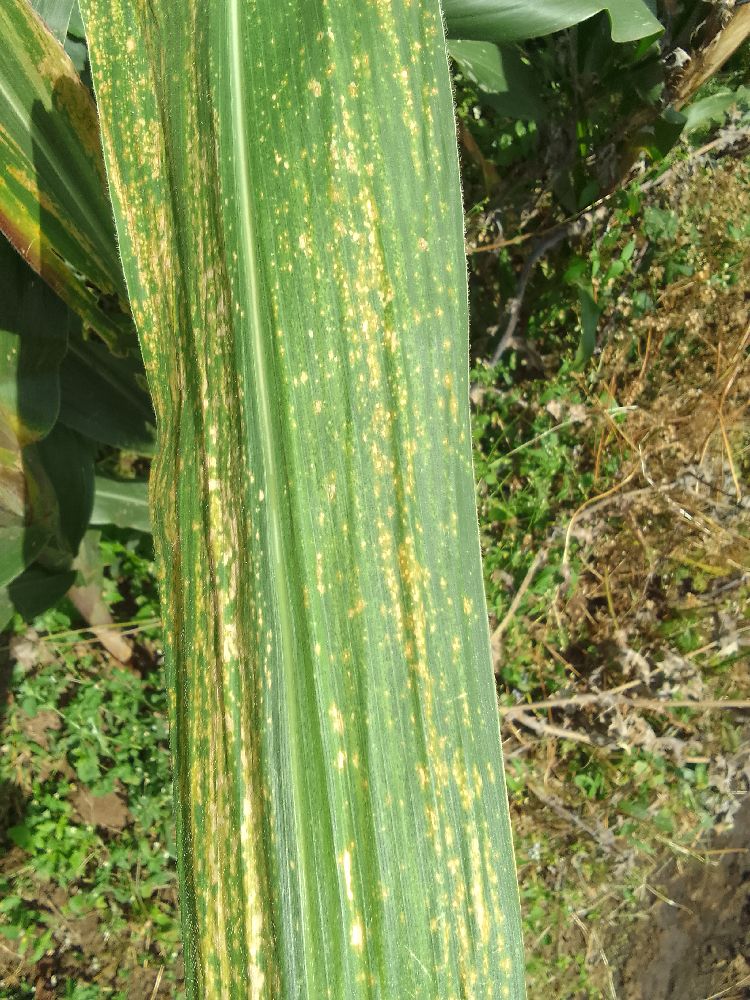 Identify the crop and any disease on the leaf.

maize, maize lethal necrosis
